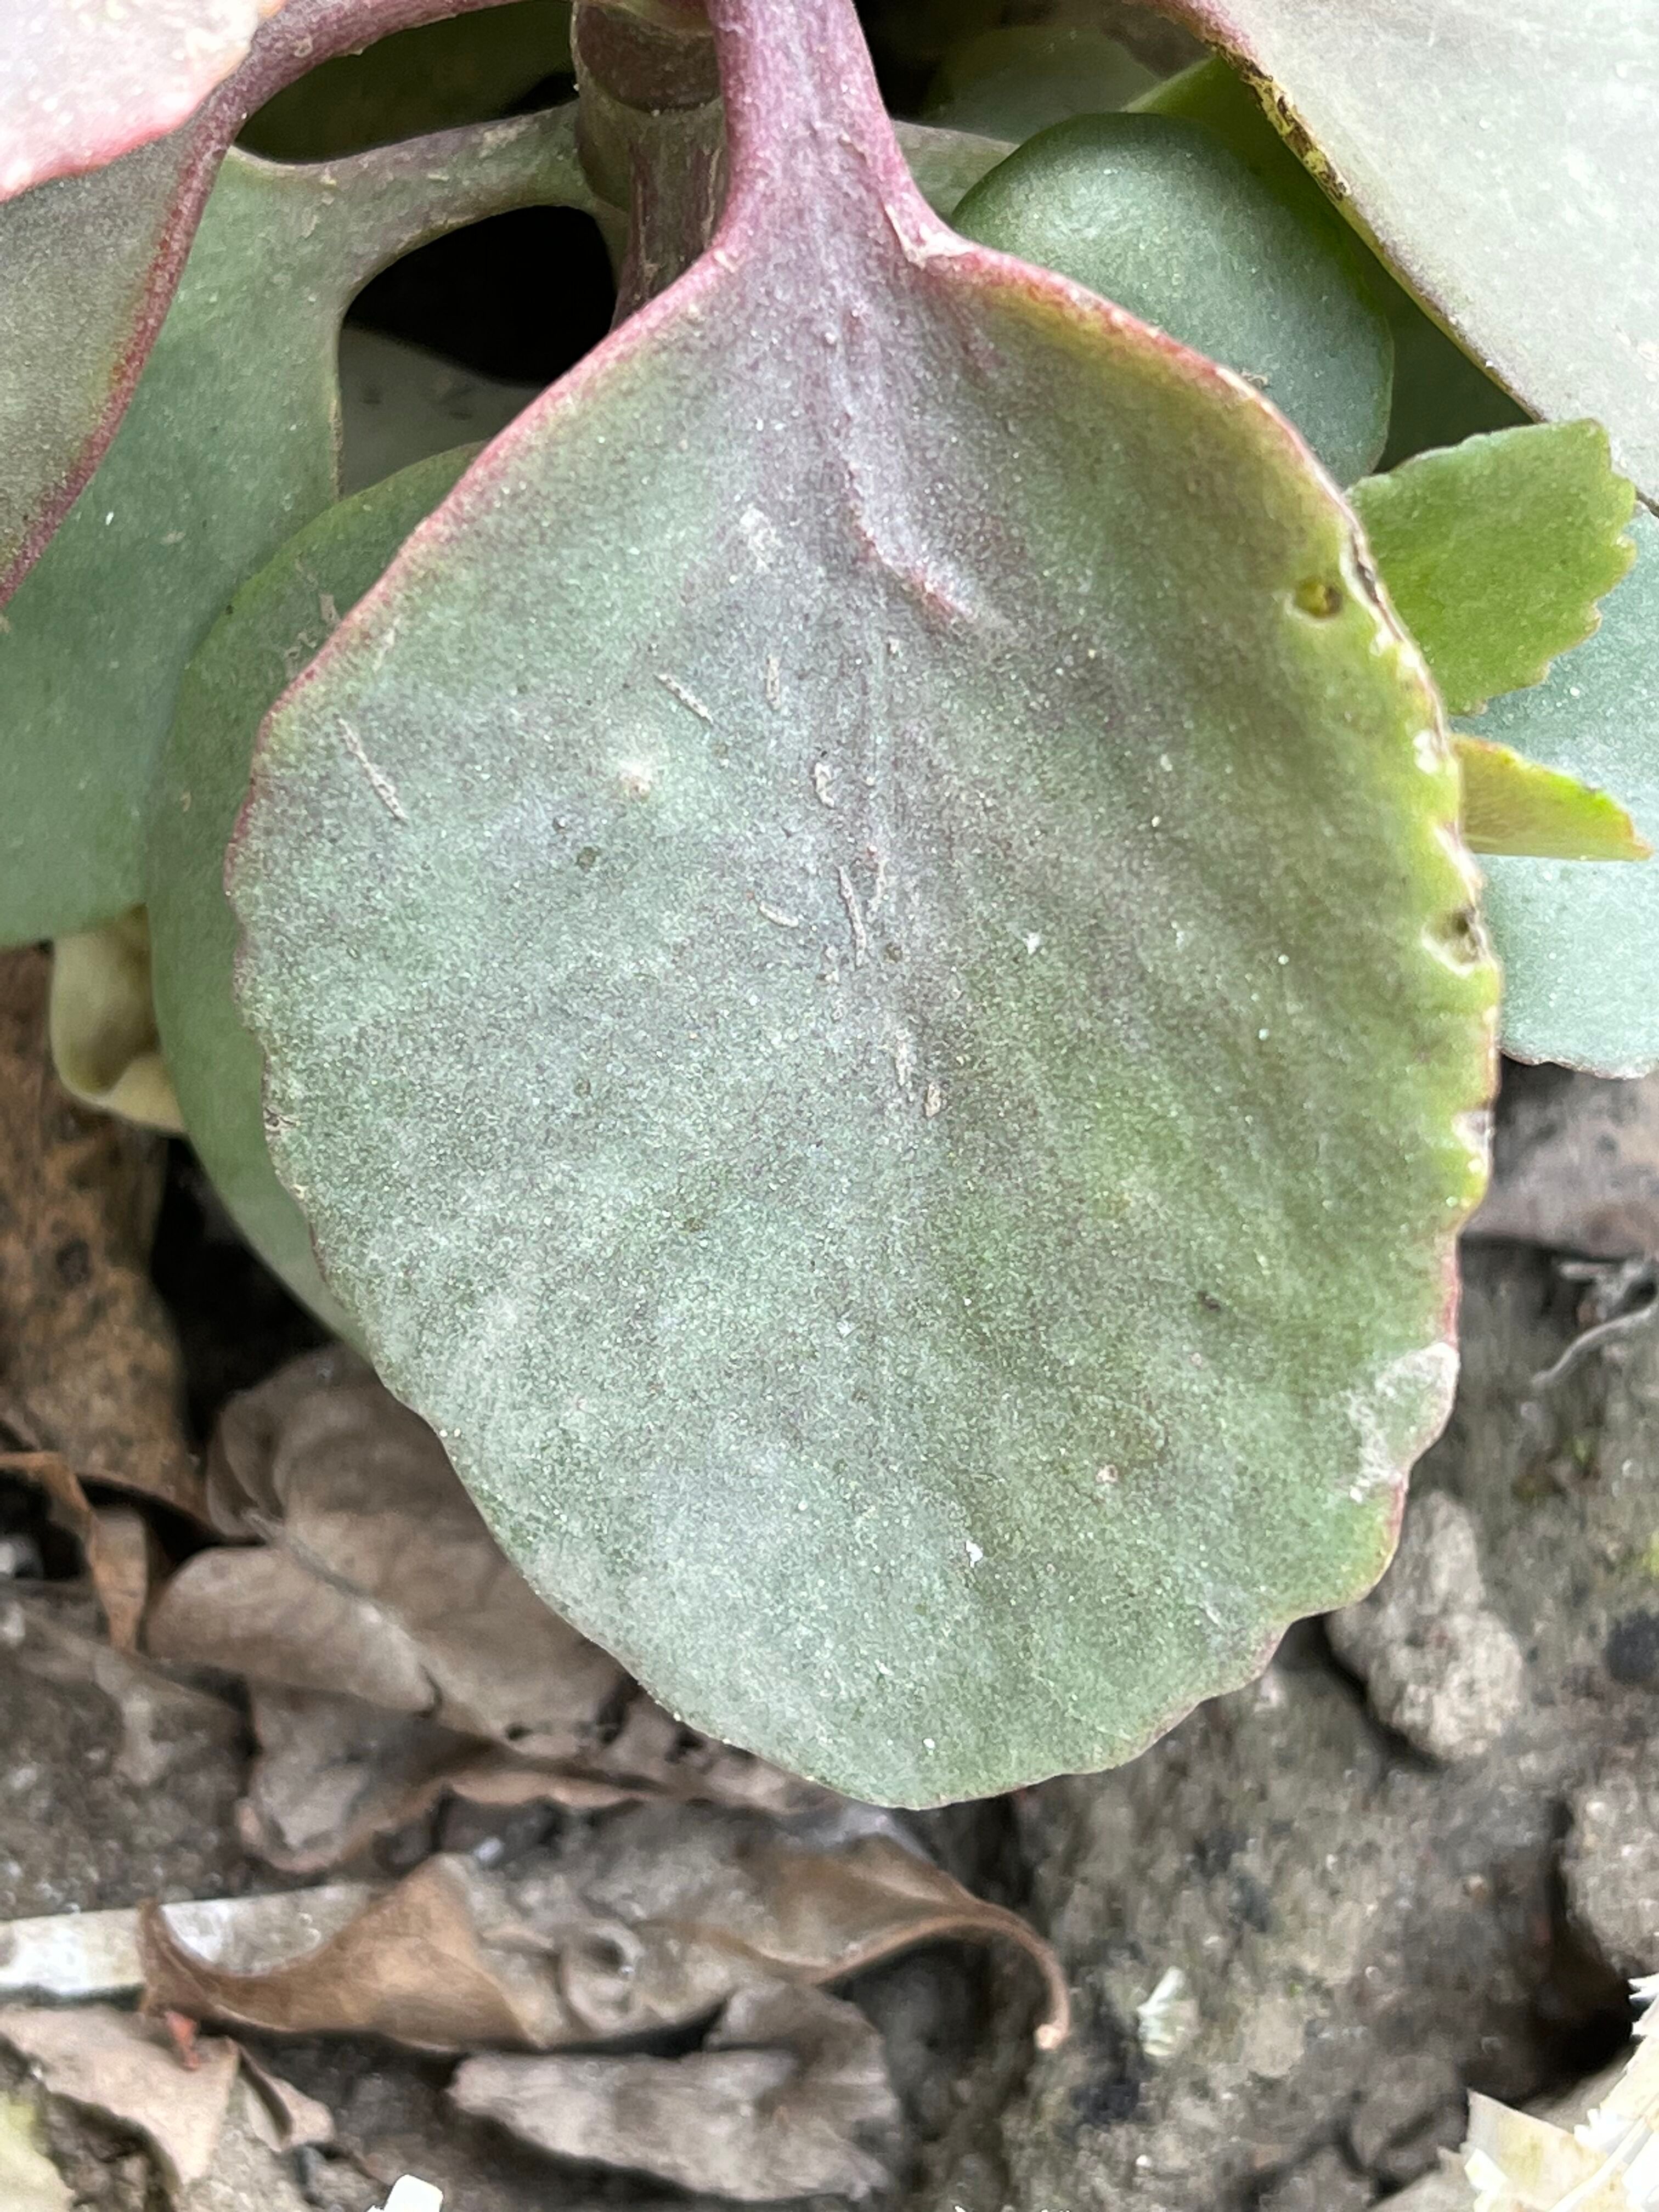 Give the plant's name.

pathorkuci
